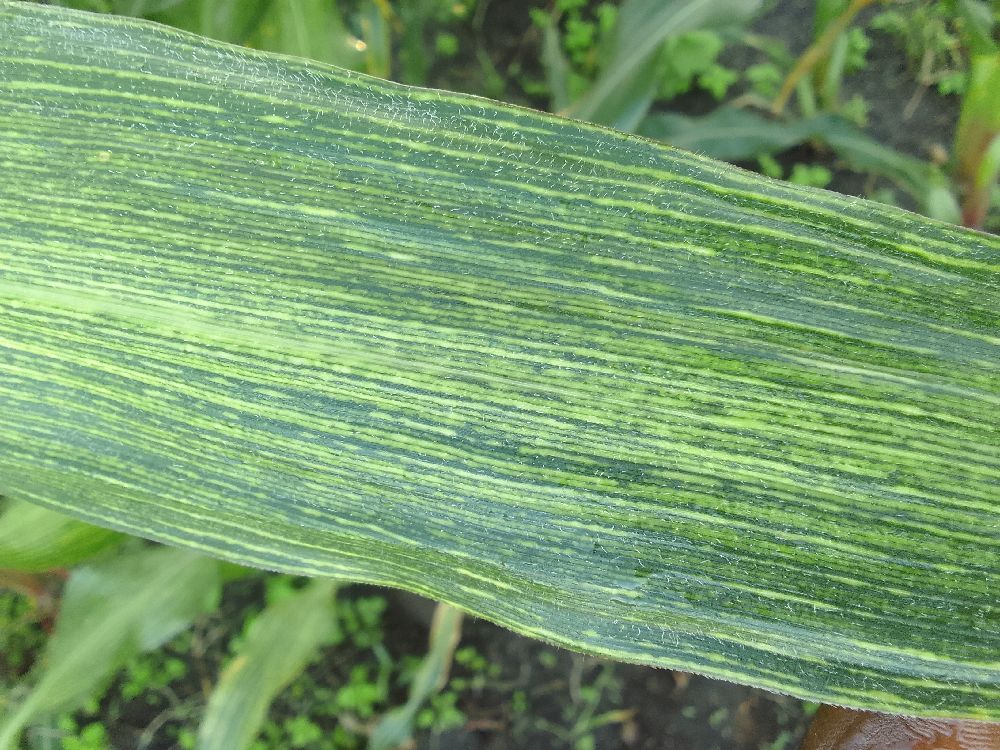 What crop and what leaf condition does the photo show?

maize, maize streak virus
